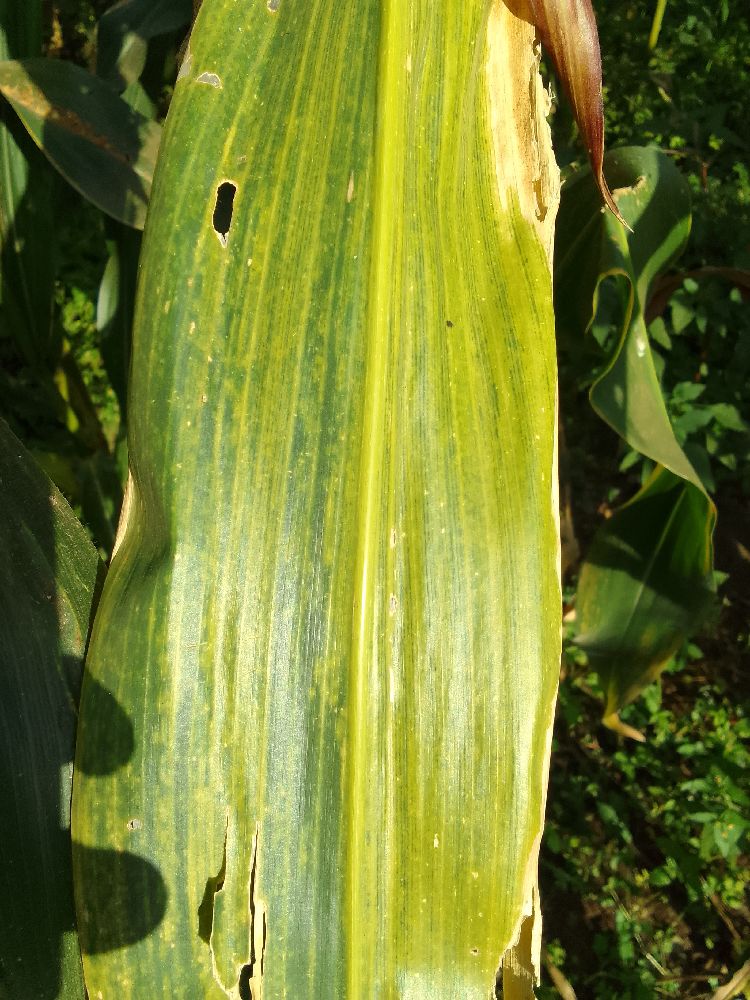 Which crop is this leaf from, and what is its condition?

maize, maize lethal necrosis
